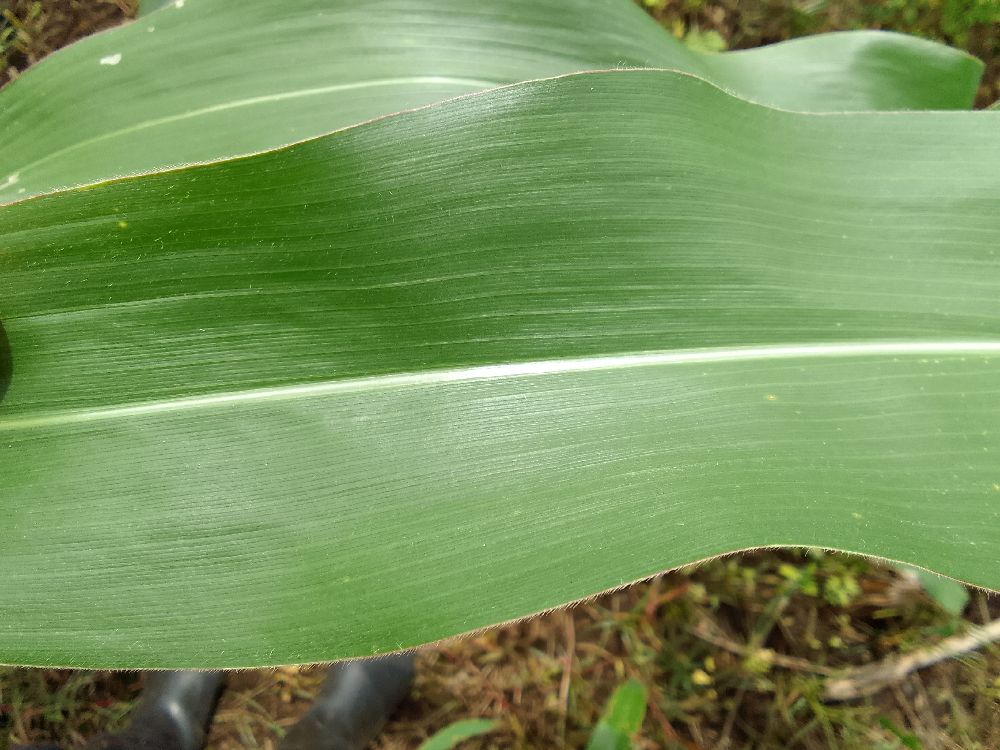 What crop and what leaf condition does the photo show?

maize, healthy
